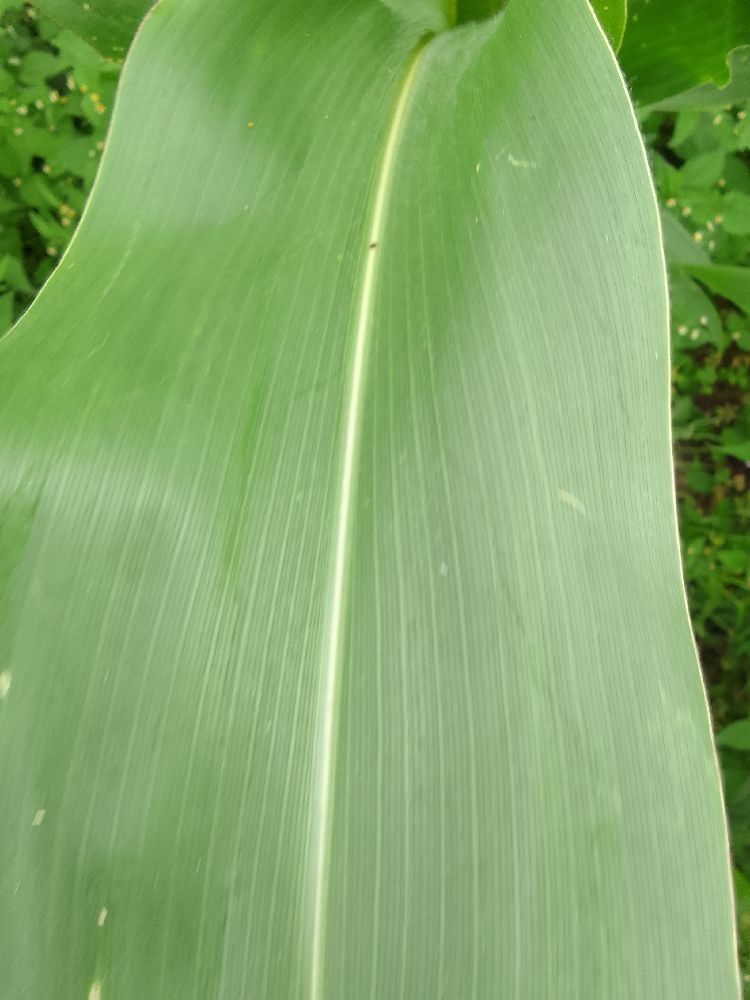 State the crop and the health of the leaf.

maize, healthy
